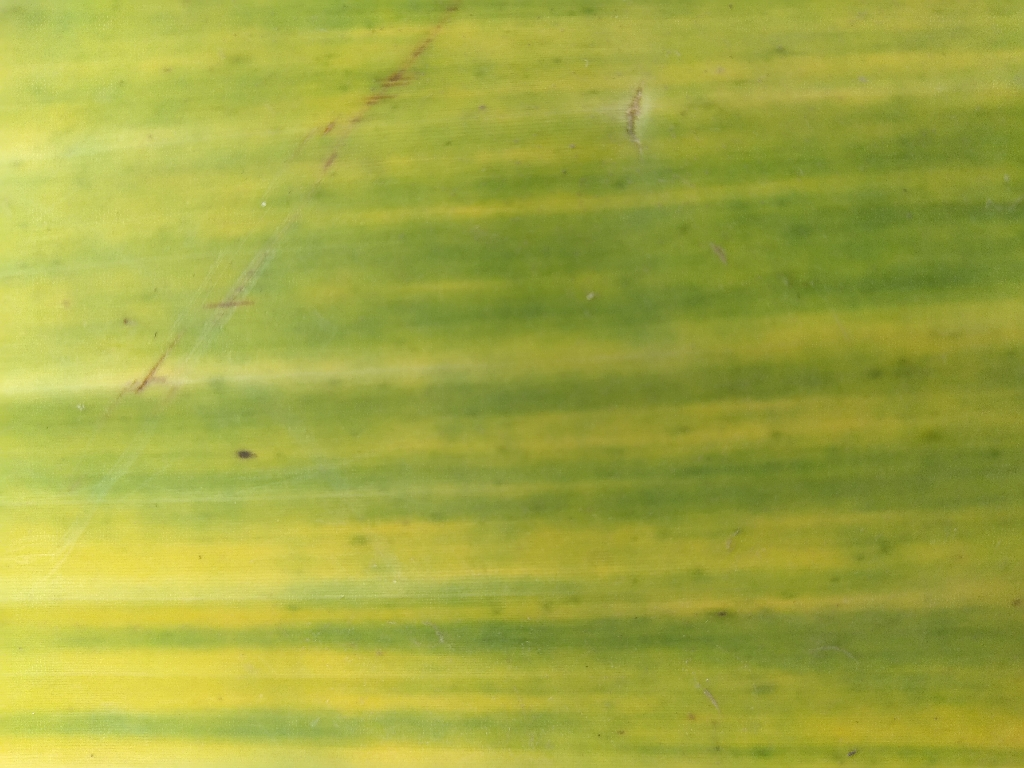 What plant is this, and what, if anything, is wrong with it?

banana, fusarium wilt race 1
